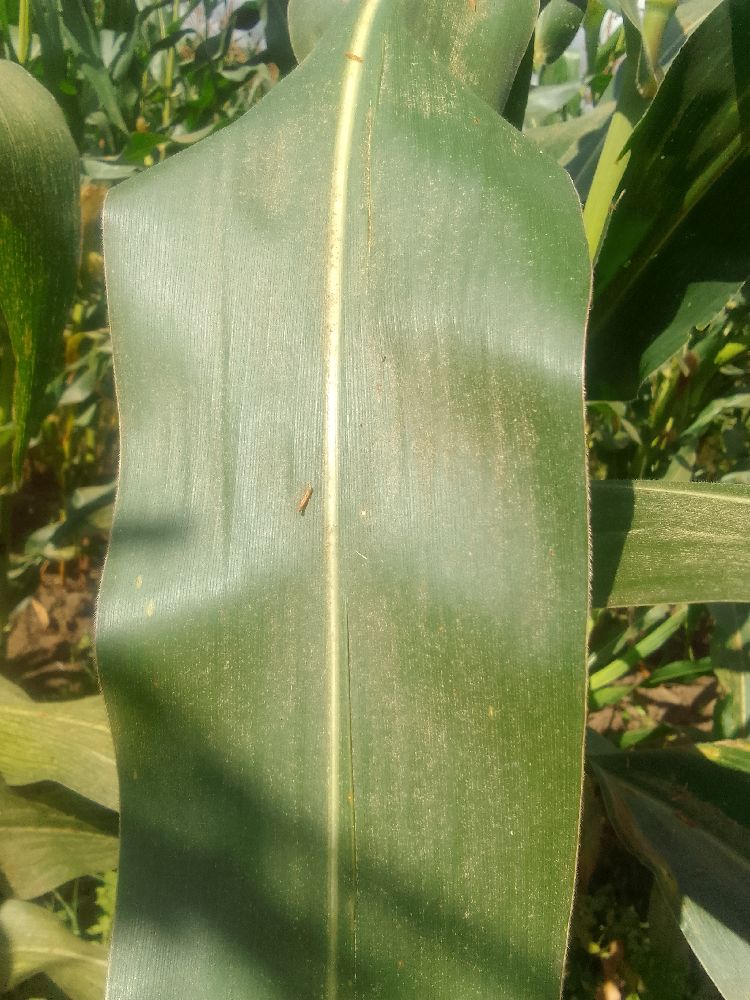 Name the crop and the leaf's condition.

maize, healthy
